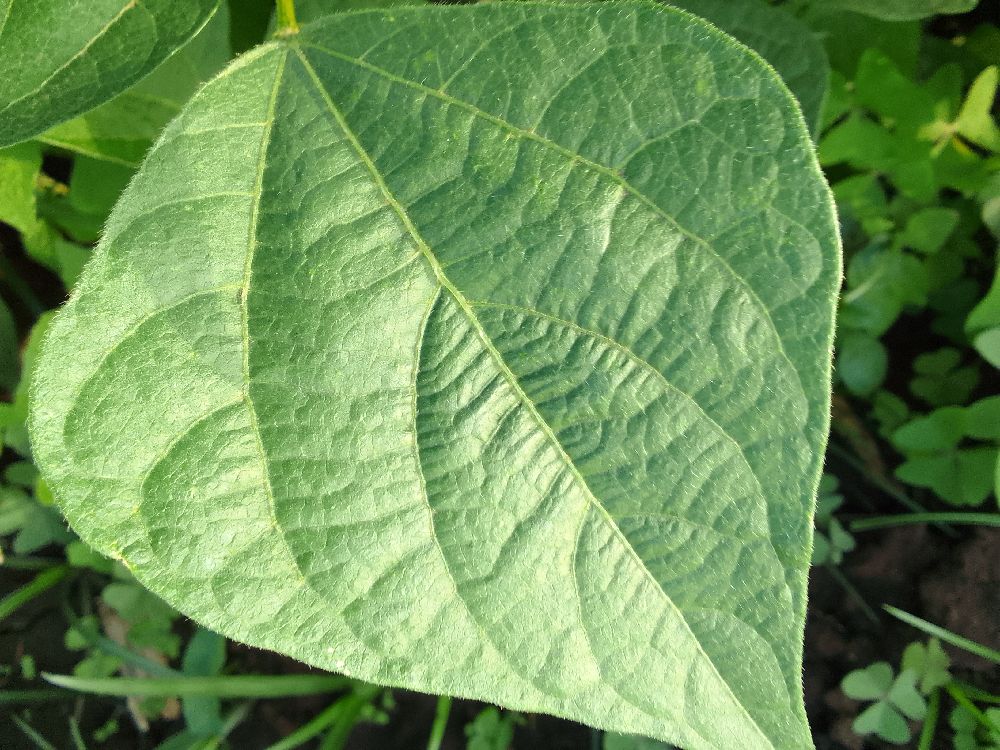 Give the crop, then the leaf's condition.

common bean, healthy
